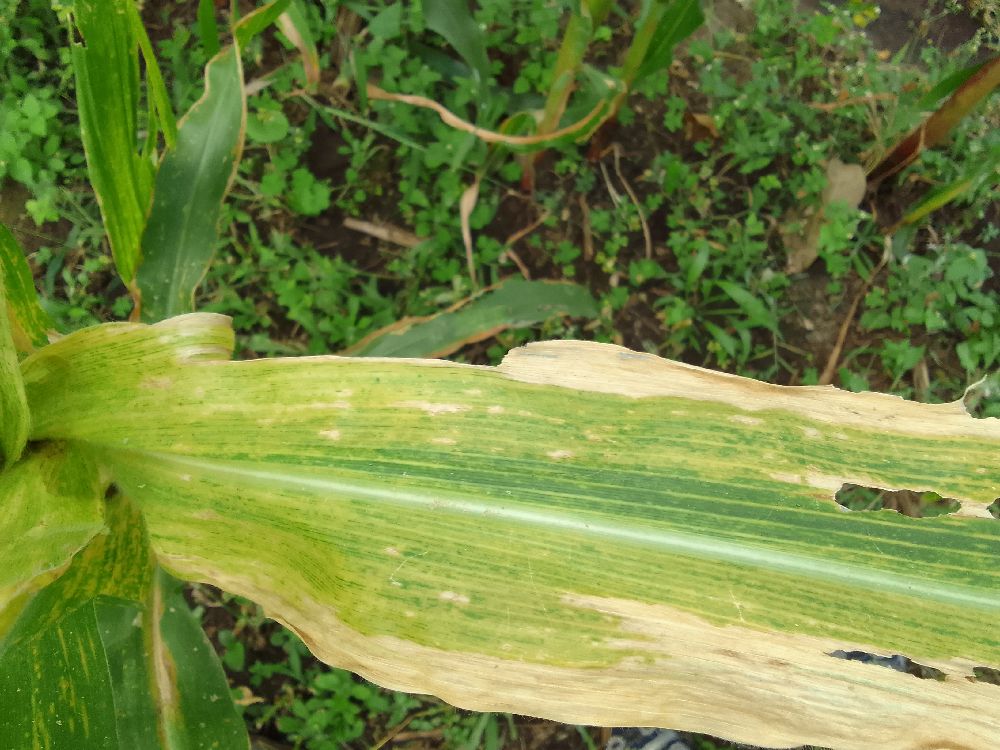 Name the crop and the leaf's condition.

maize, maize lethal necrosis
